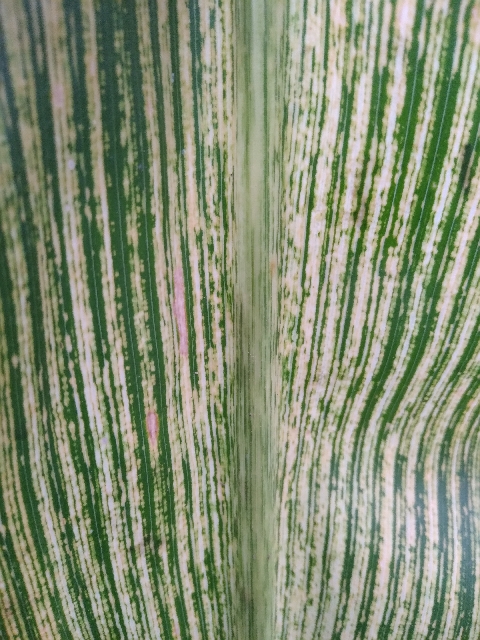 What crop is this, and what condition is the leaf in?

maize, maize streak virus
